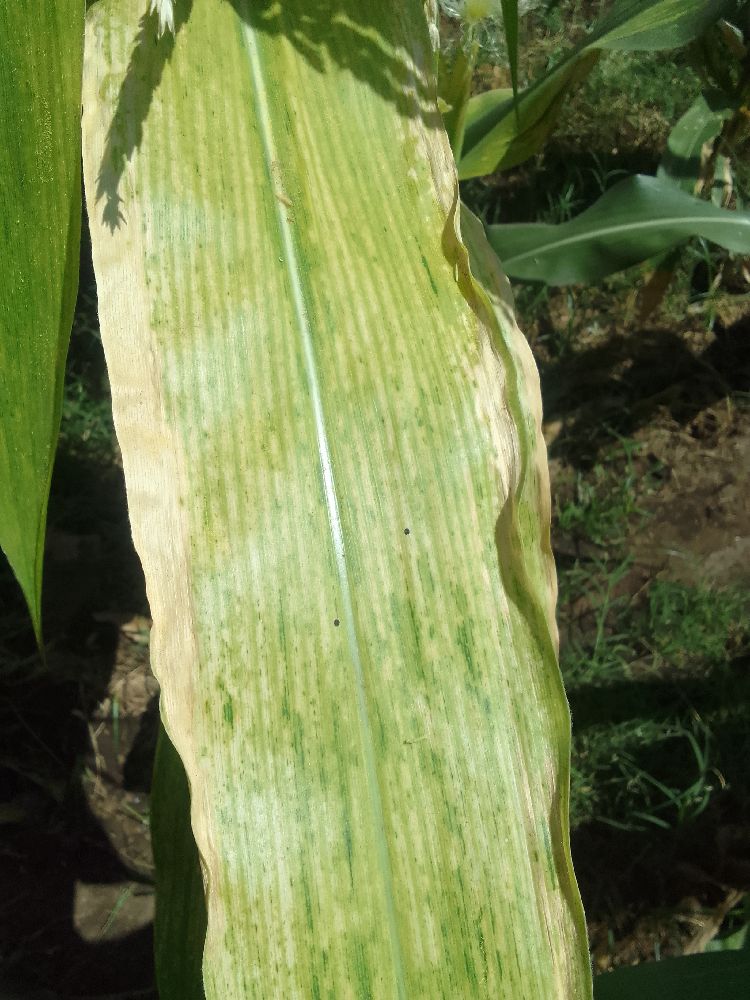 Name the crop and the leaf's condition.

maize, maize lethal necrosis
